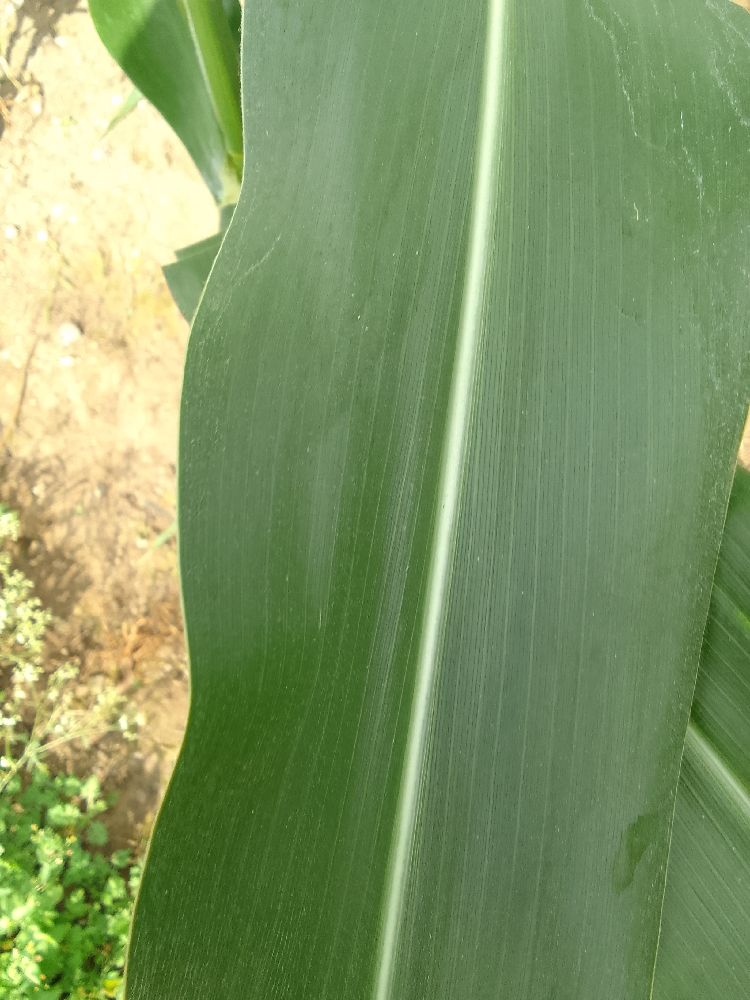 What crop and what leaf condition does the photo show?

maize, healthy
